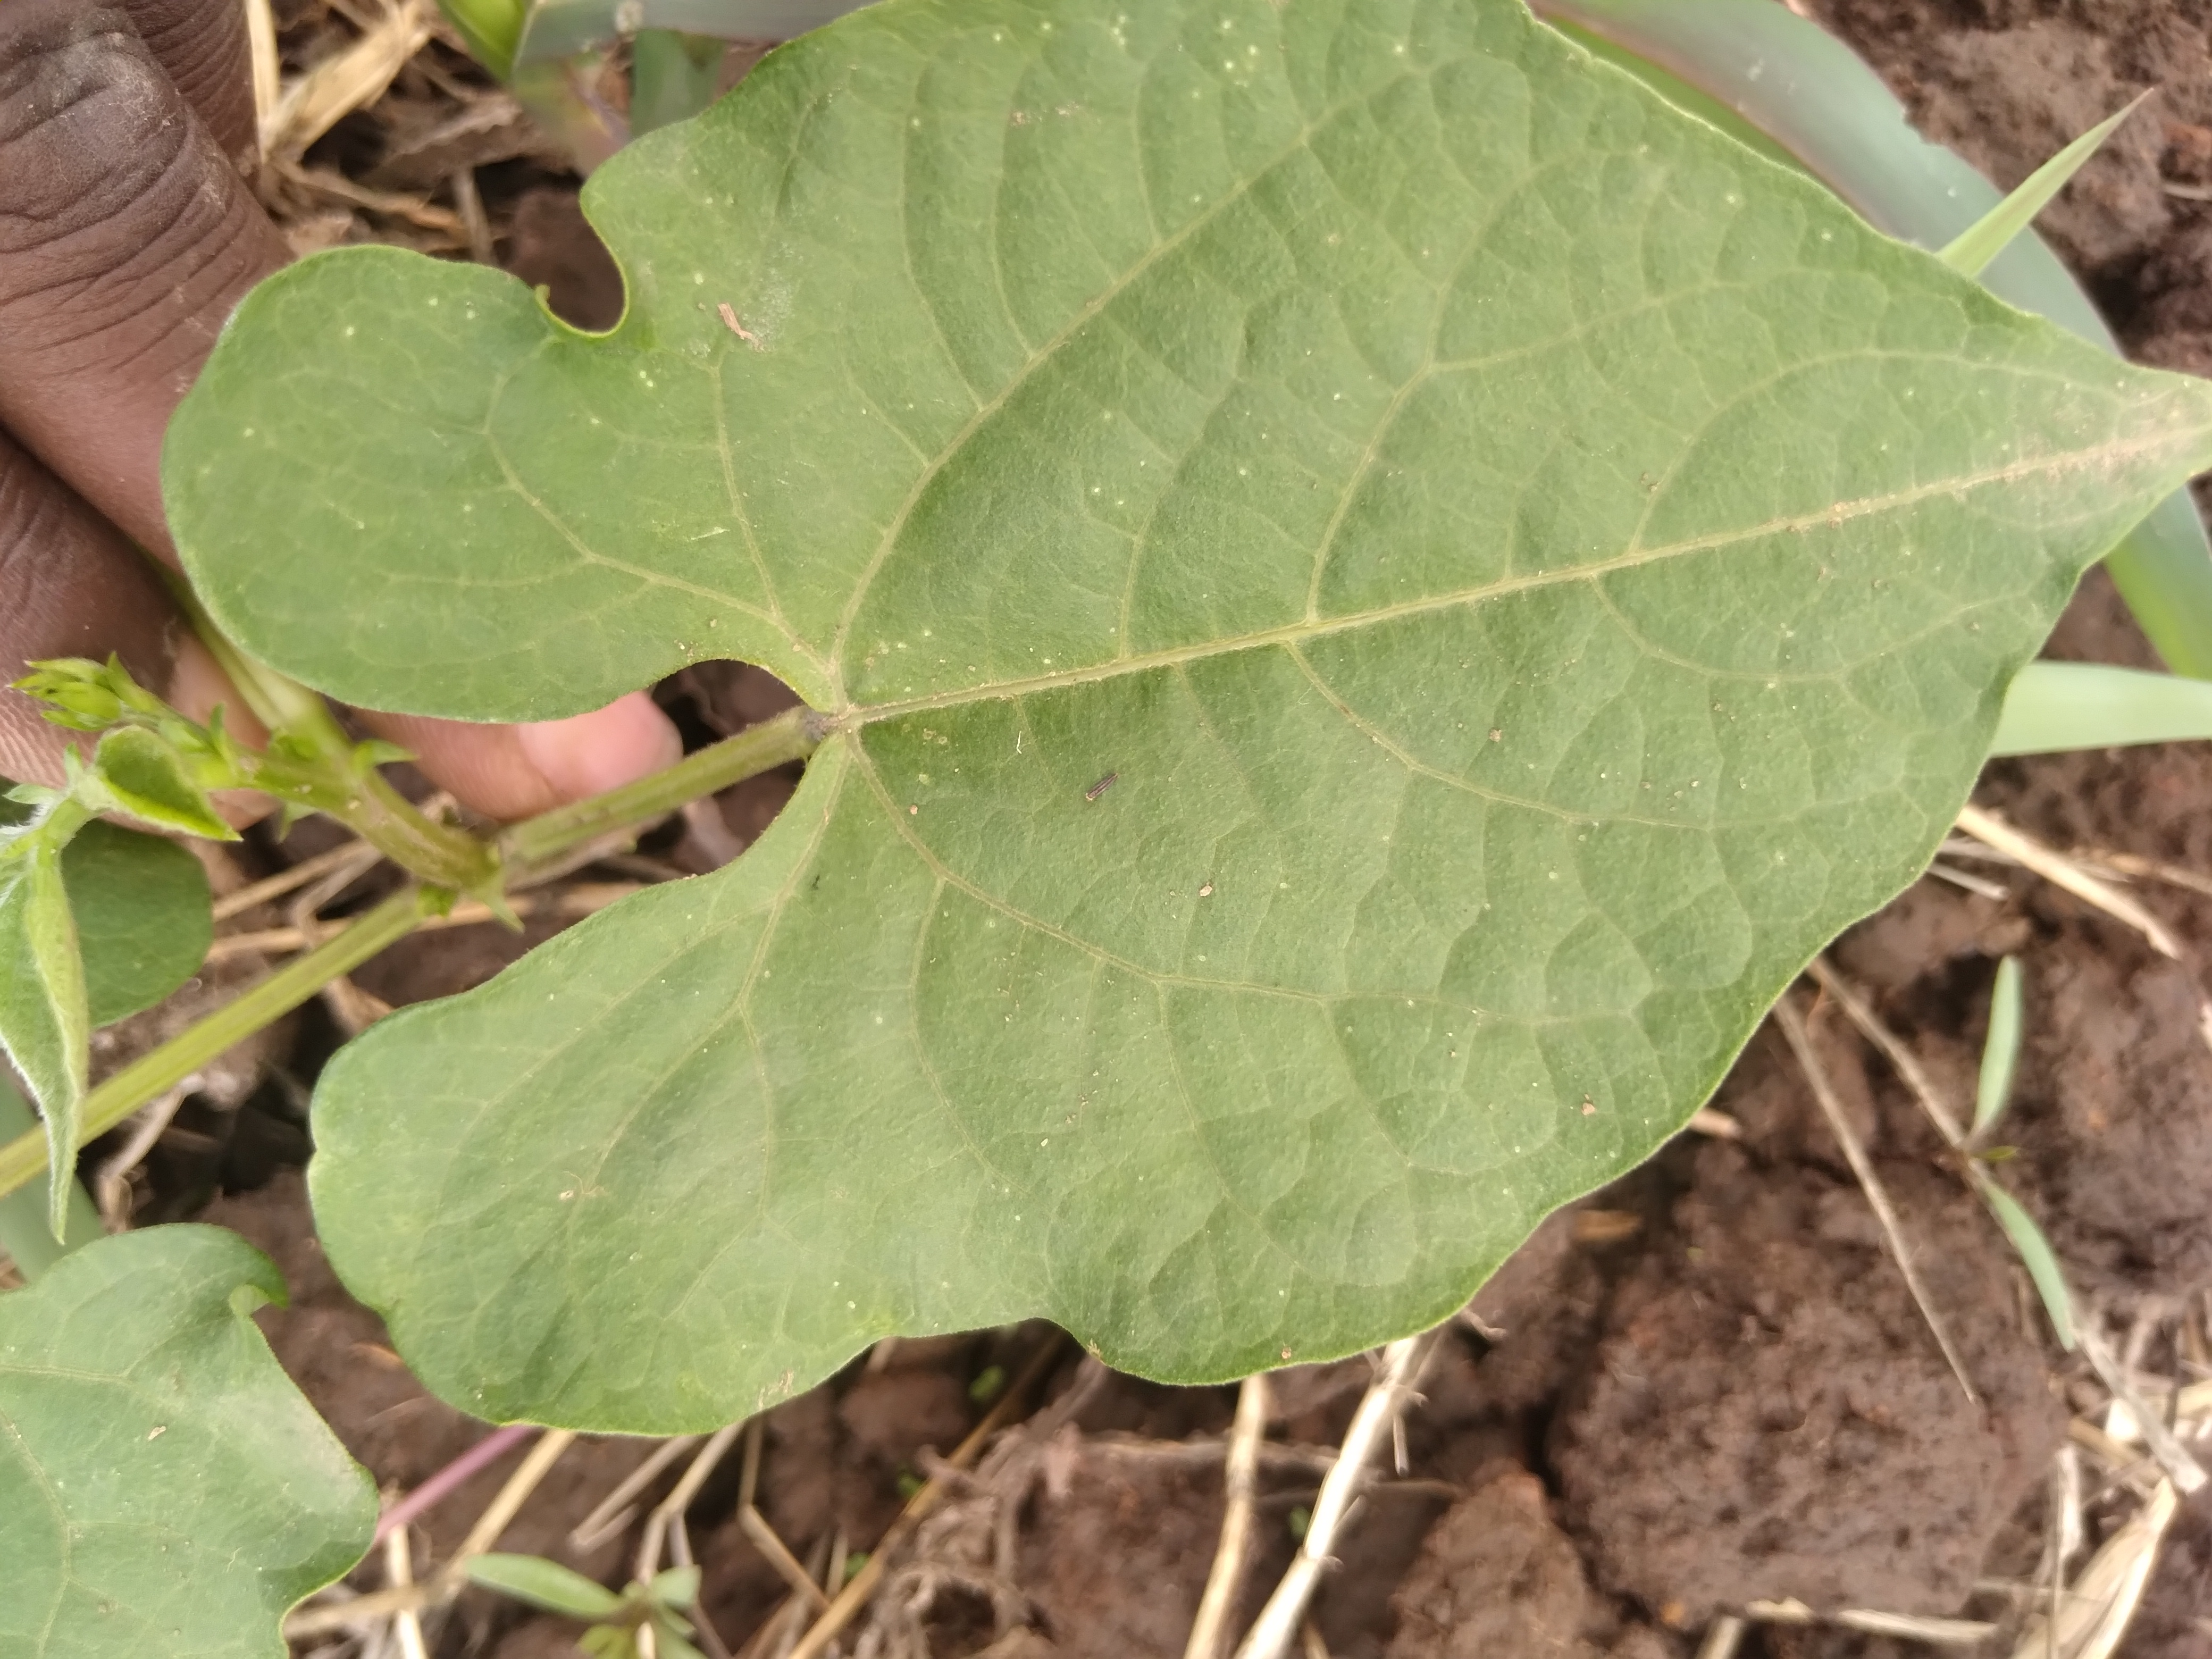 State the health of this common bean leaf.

healthy
